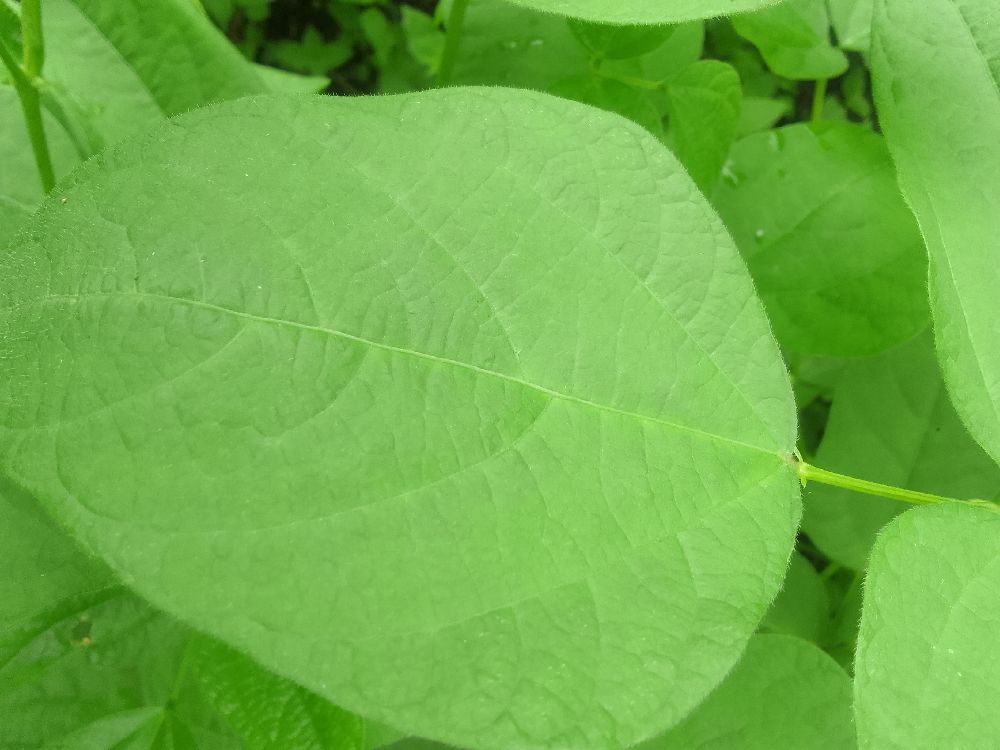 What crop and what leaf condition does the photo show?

common bean, healthy
